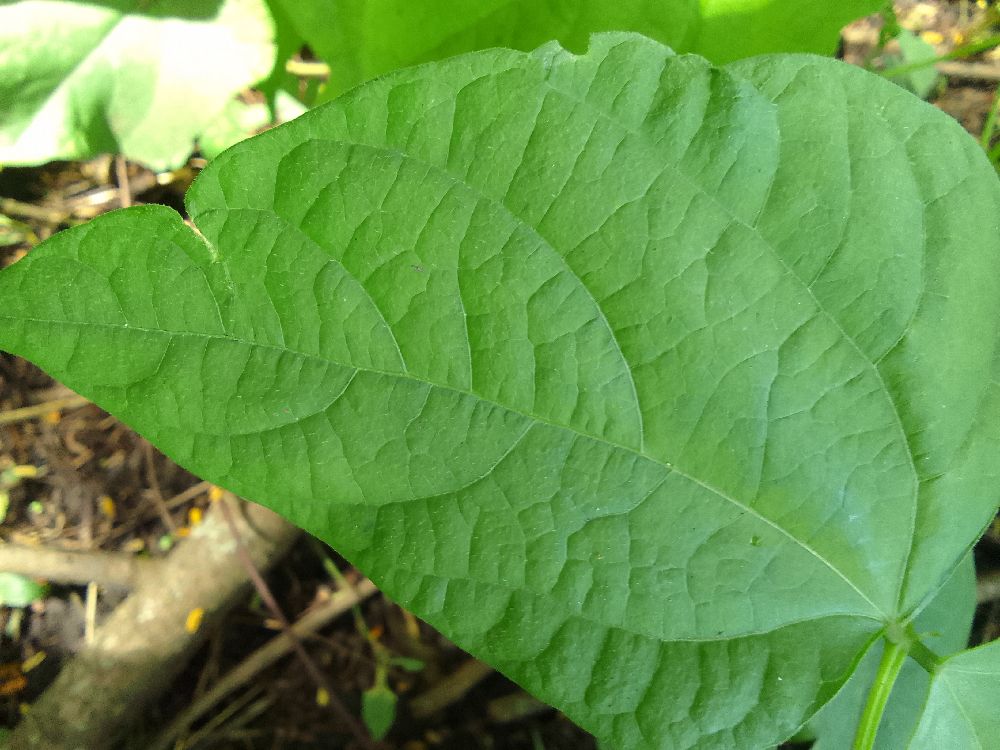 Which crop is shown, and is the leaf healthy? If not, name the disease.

common bean, healthy
